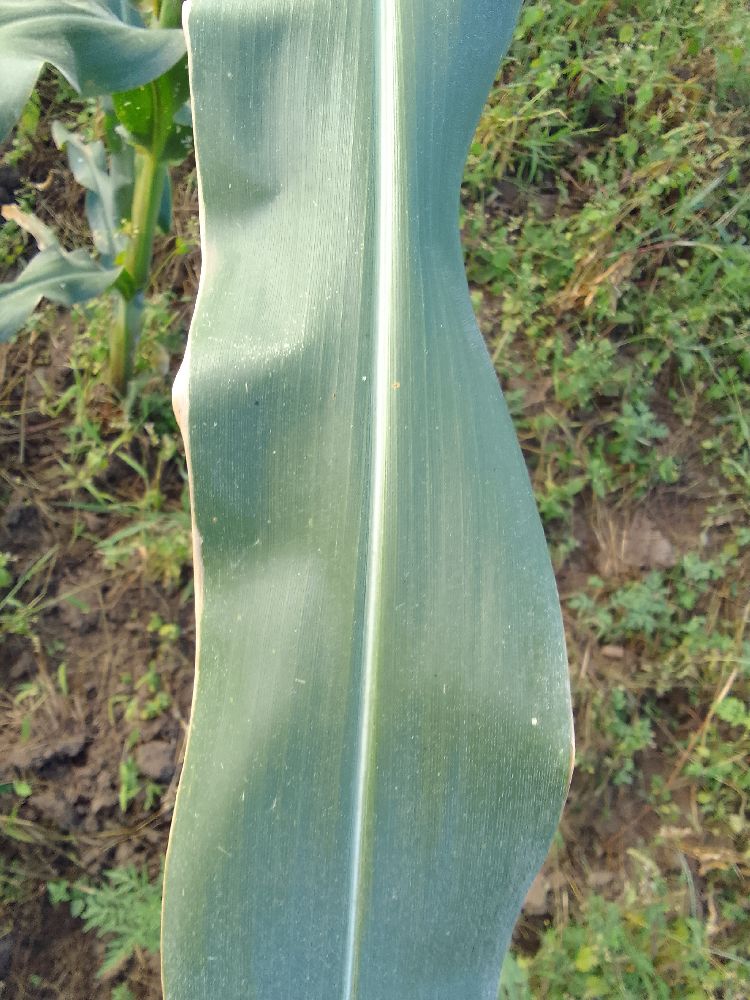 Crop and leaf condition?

maize, healthy
